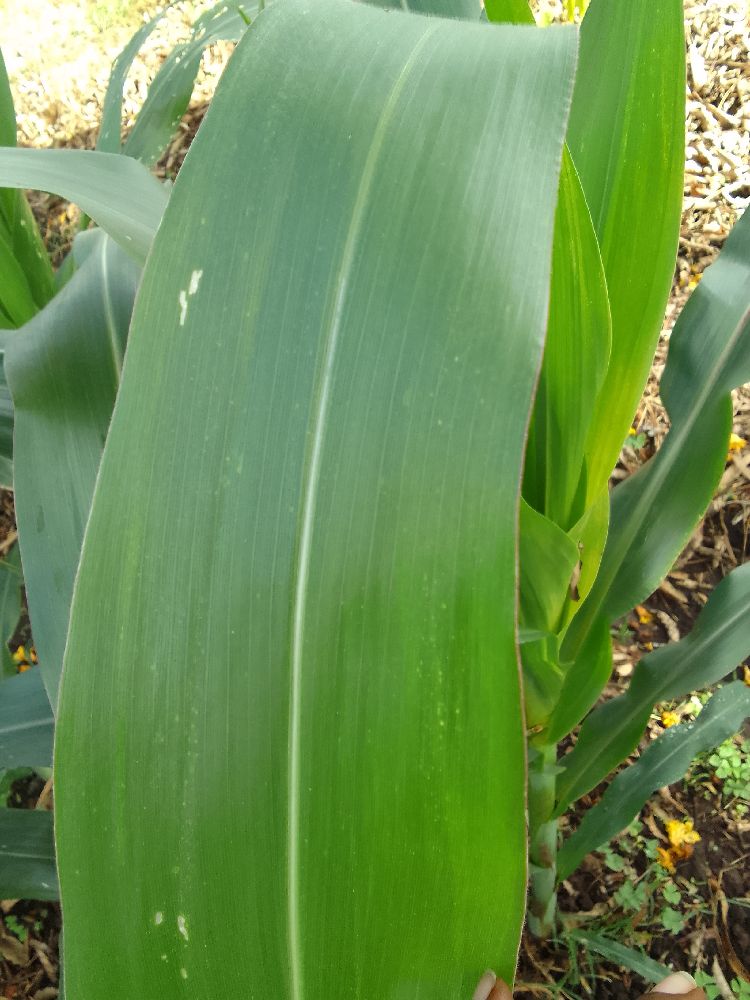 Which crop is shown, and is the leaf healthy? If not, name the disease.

maize, healthy
